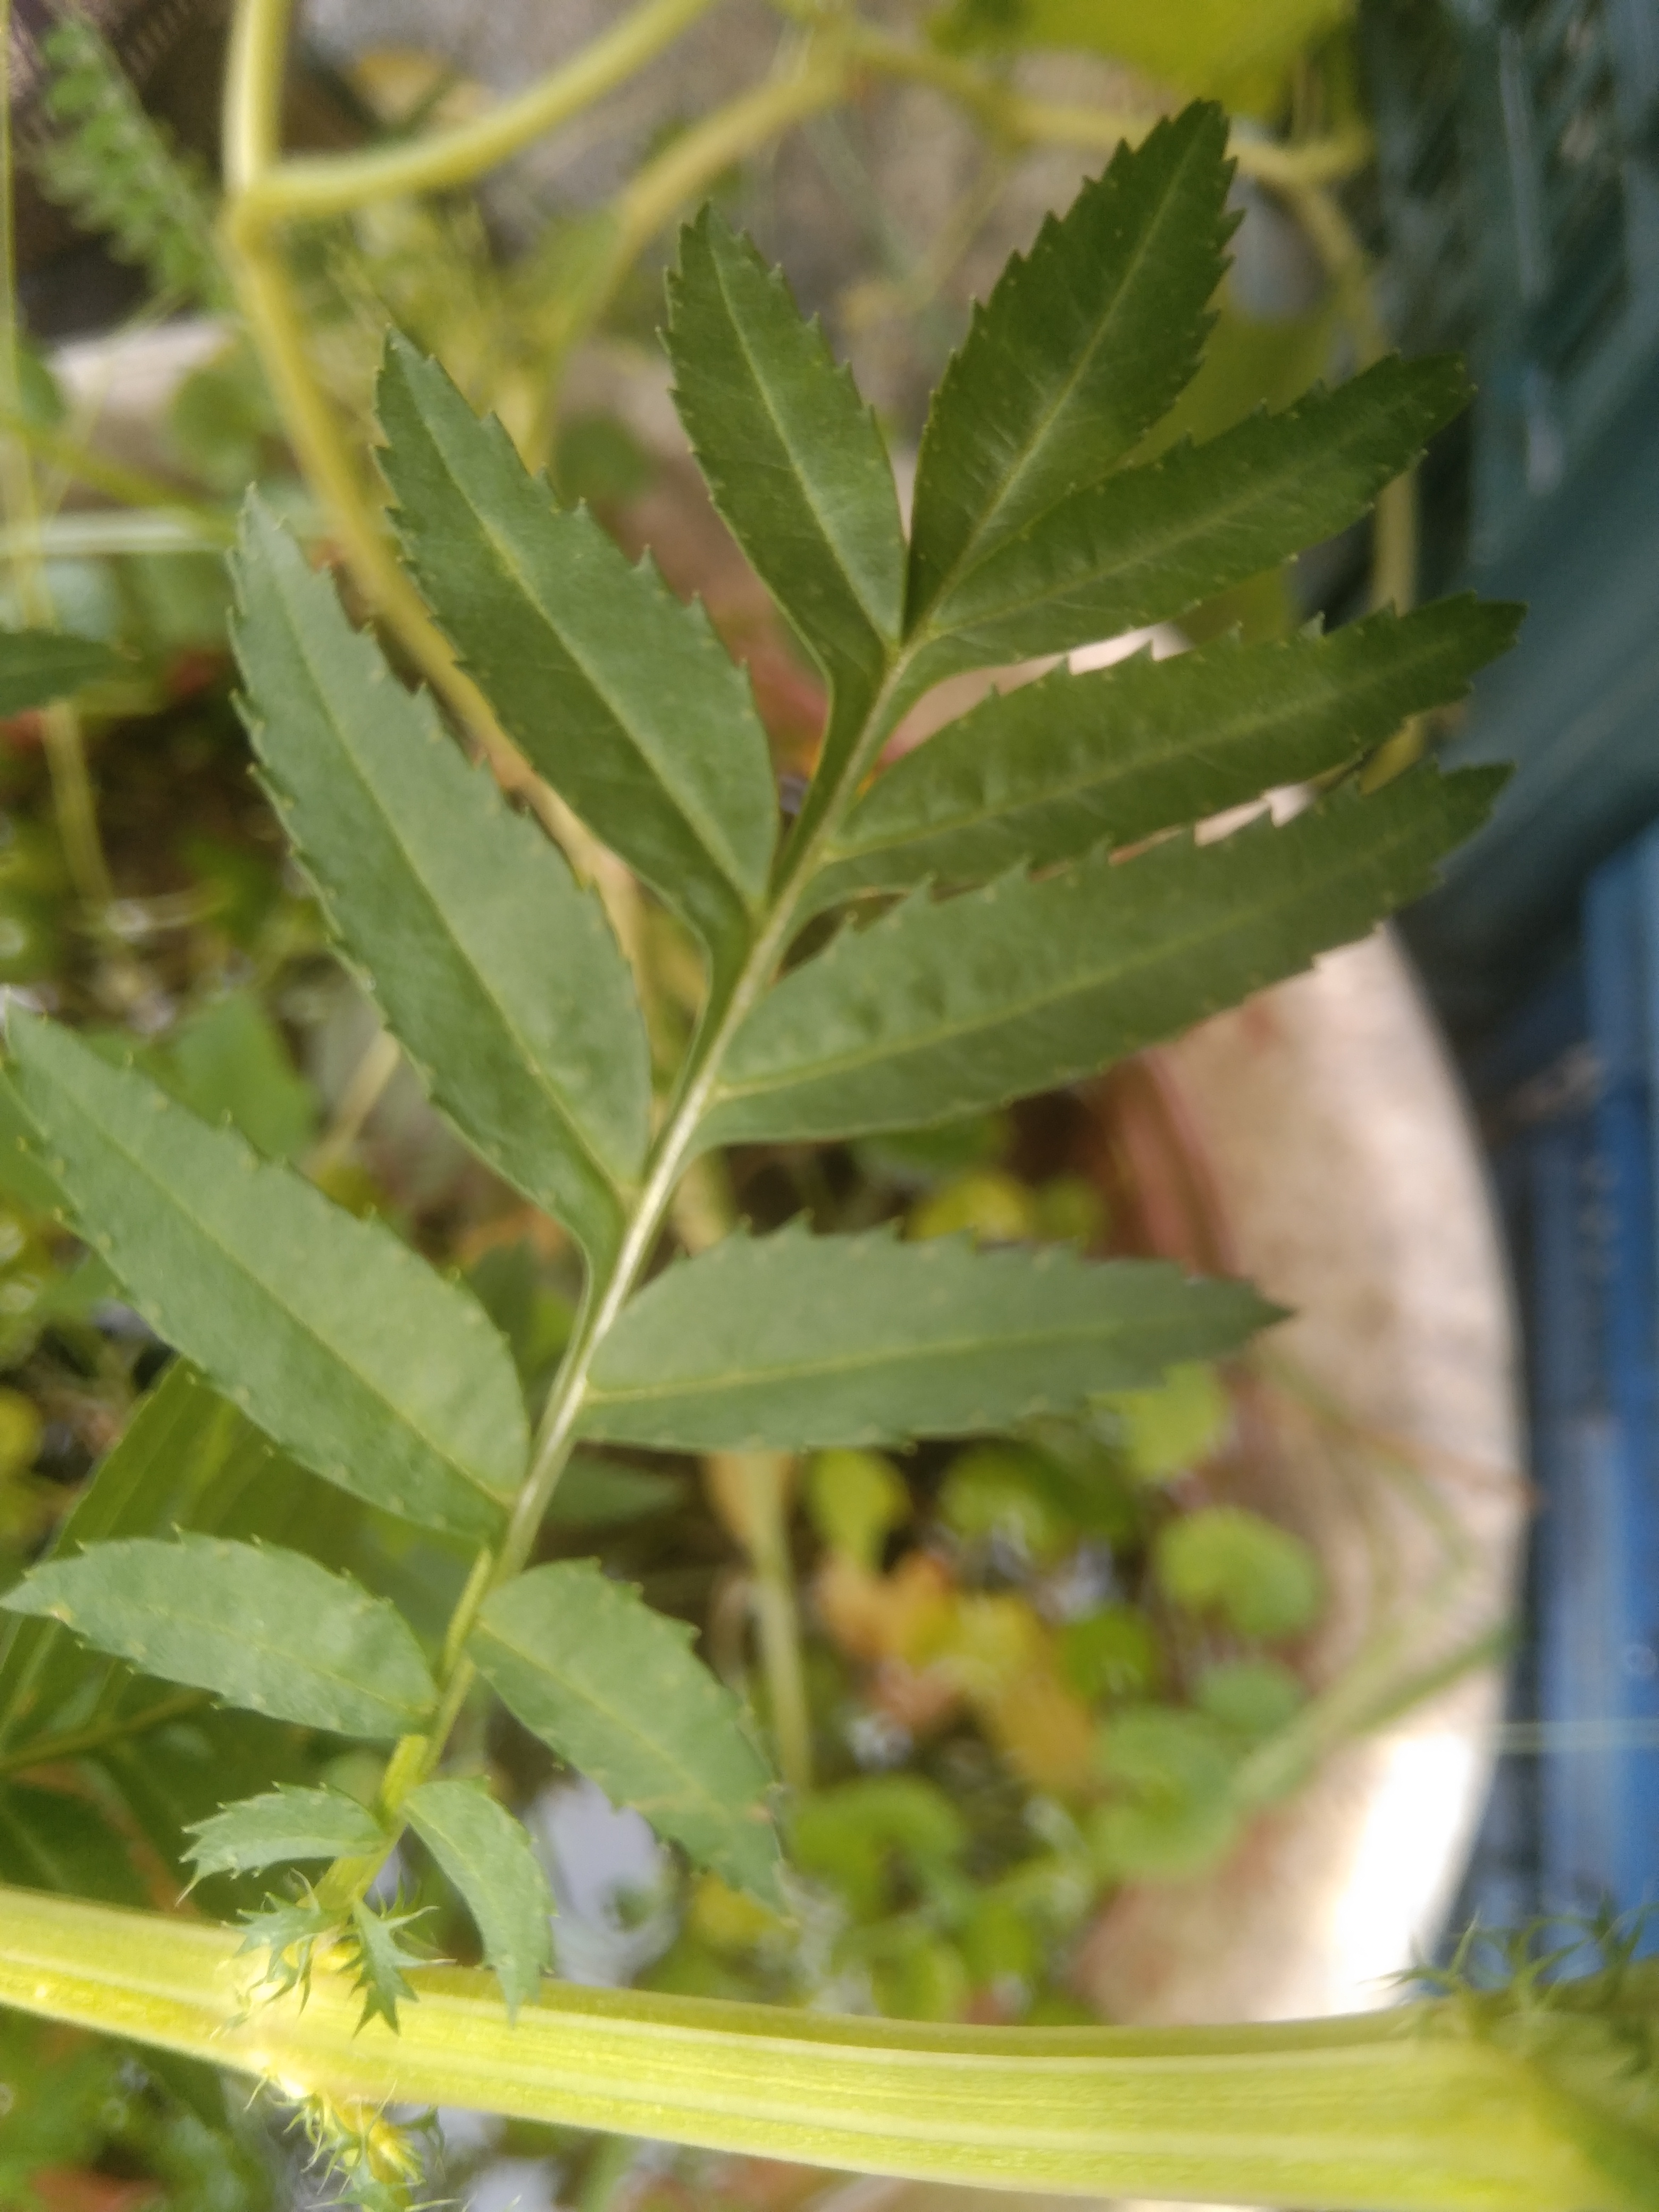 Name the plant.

marigold
